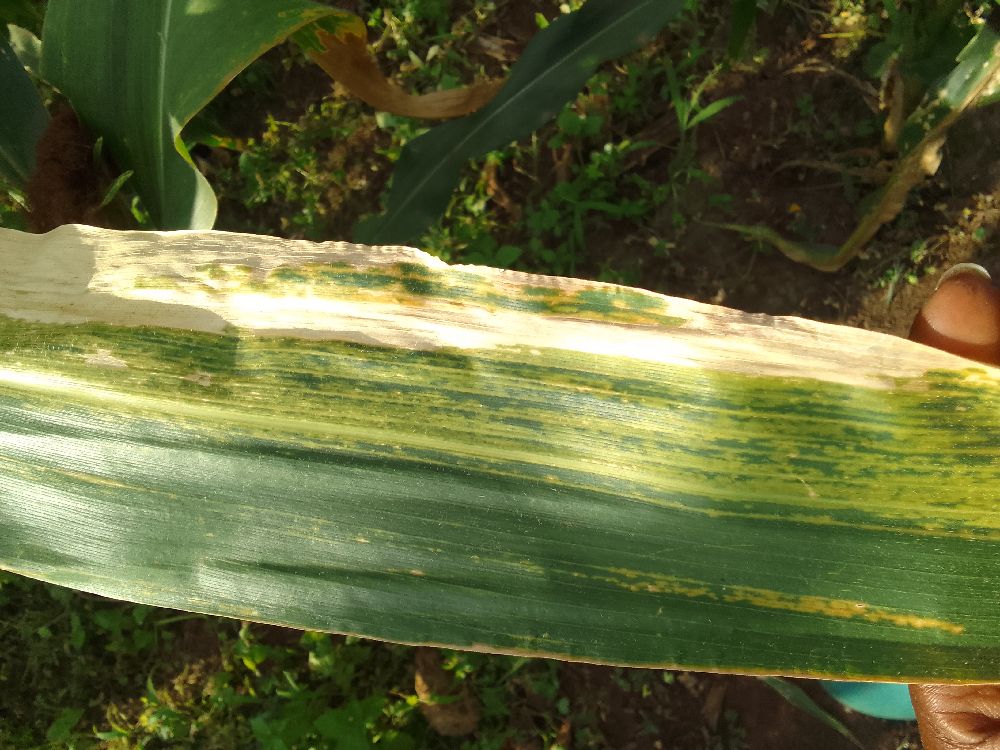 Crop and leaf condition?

maize, maize lethal necrosis
